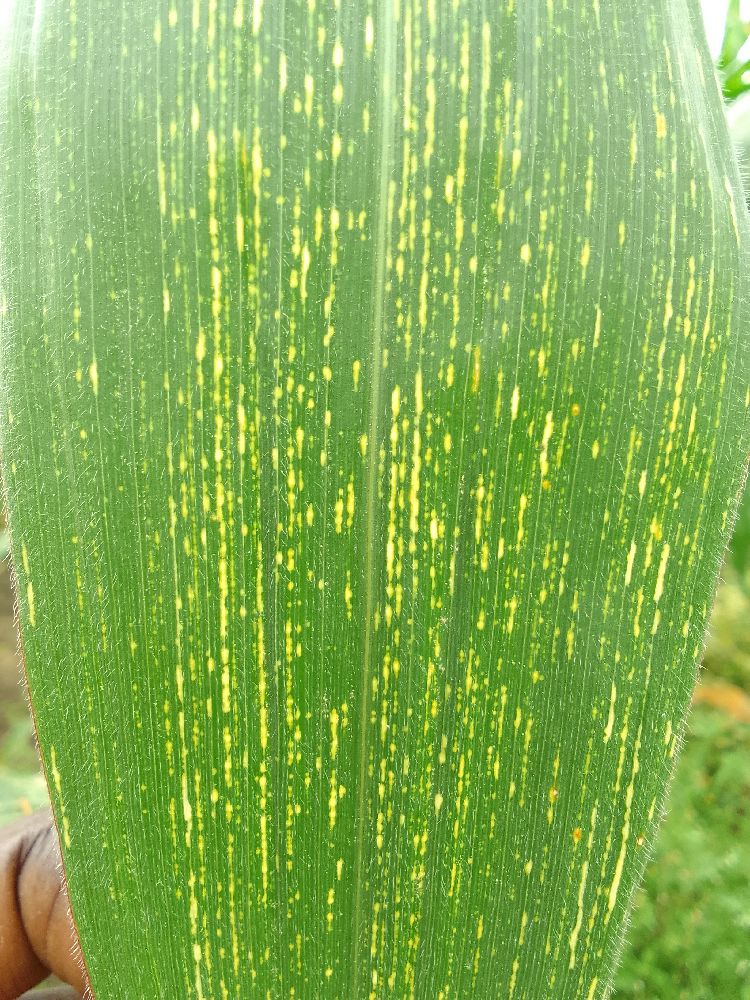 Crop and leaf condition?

maize, maize streak virus
